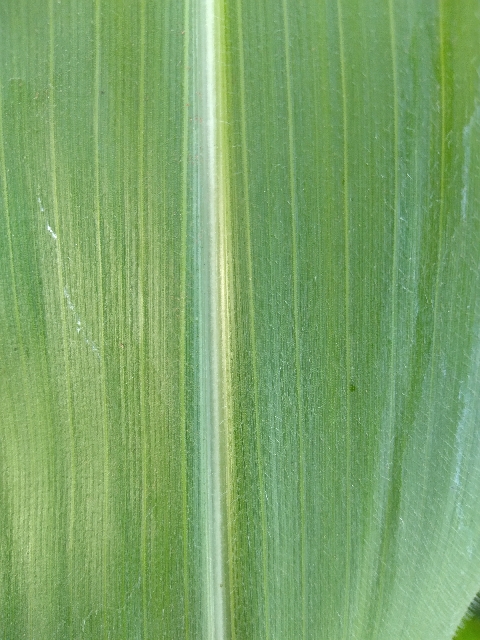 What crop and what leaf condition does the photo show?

maize, healthy
